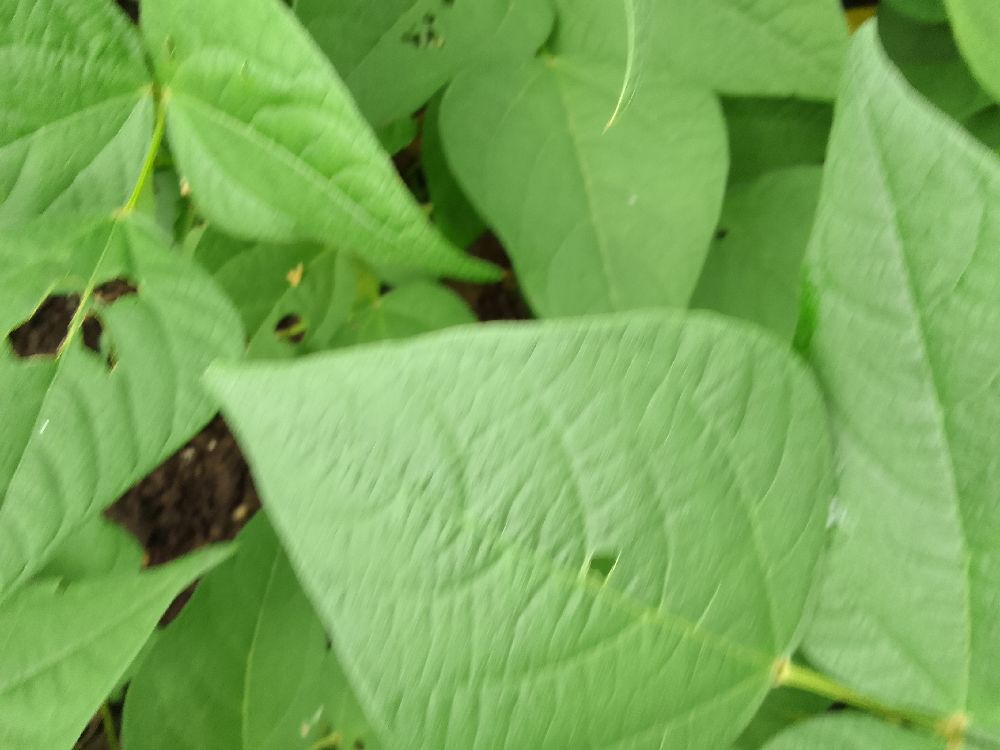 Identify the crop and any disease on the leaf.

common bean, healthy
